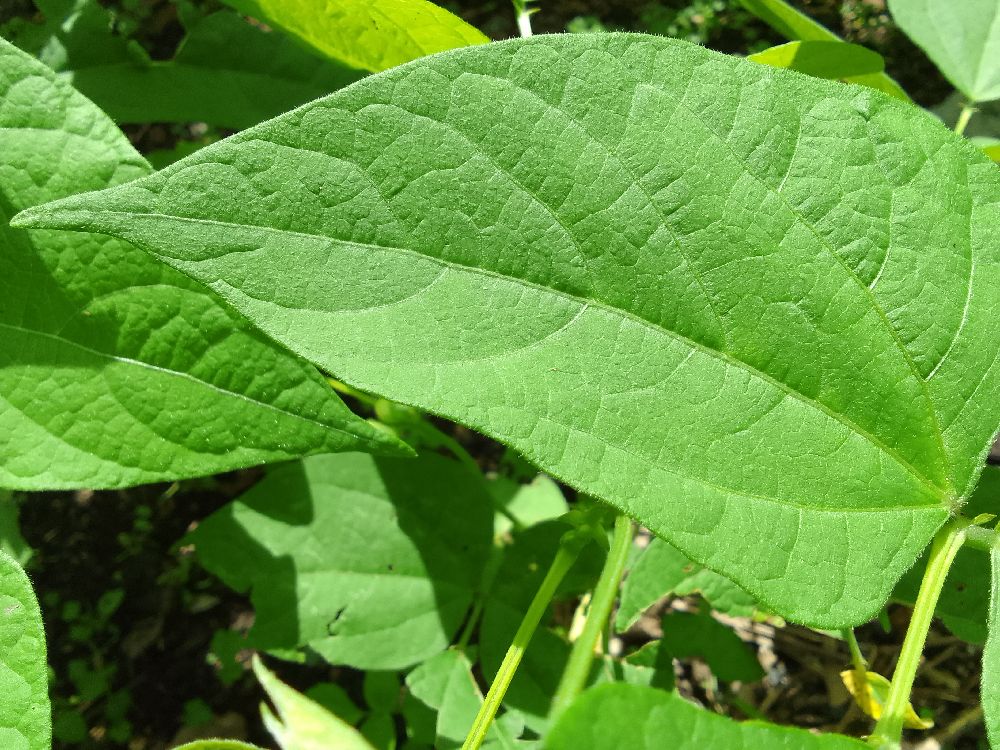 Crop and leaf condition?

common bean, healthy
